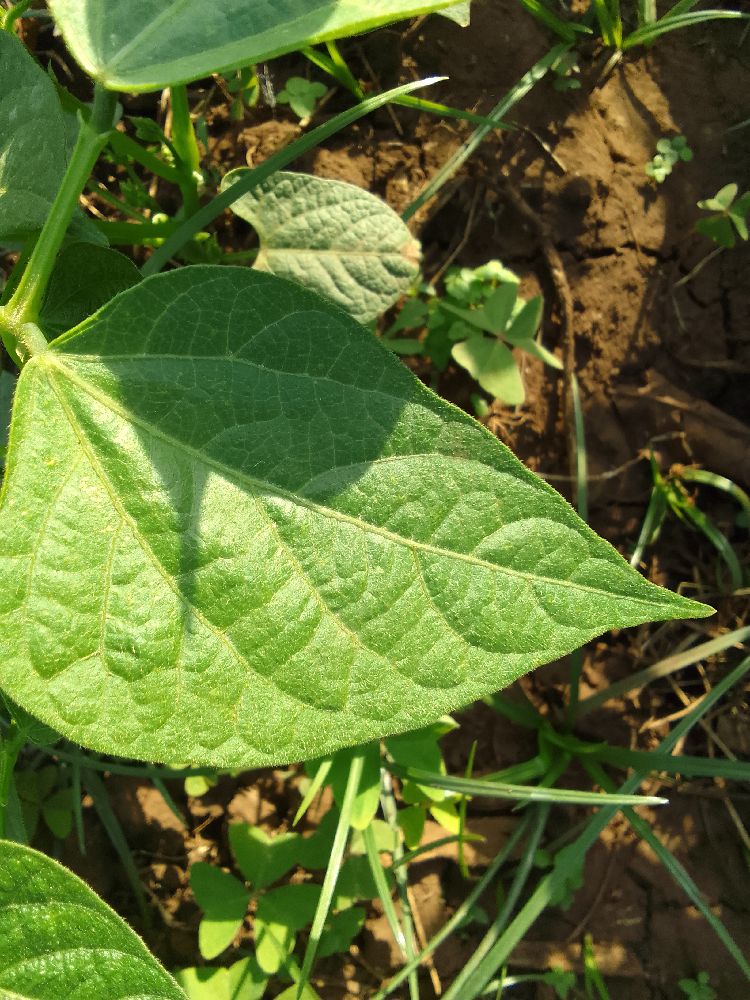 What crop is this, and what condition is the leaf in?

common bean, healthy
